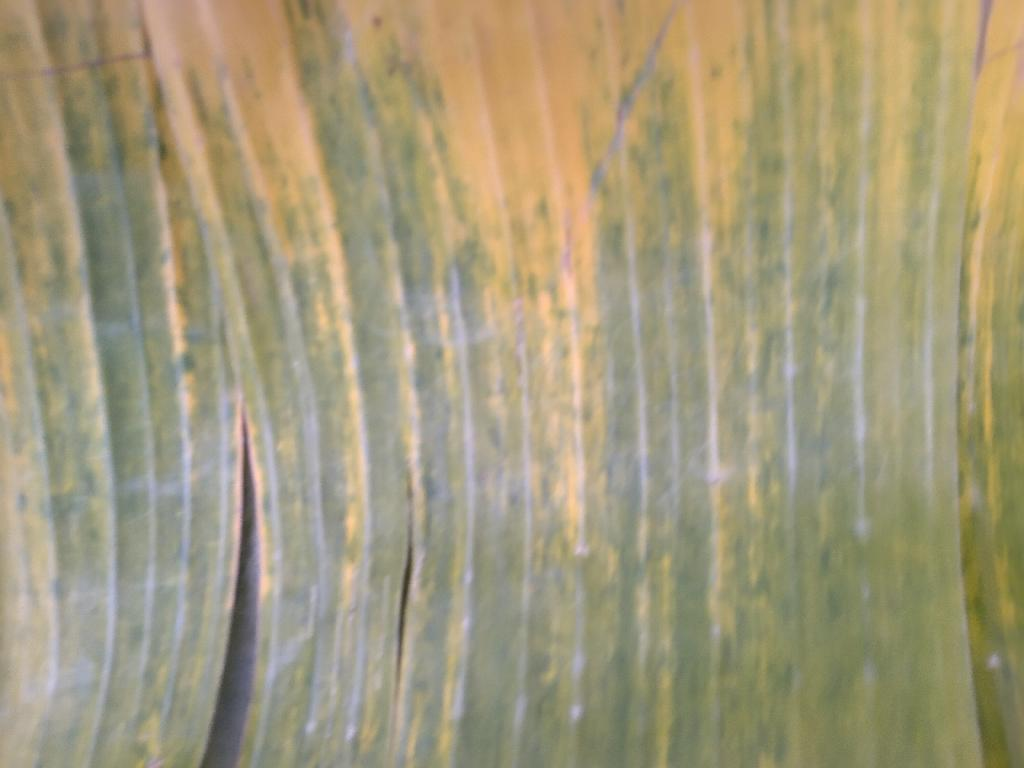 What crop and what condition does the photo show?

banana, fusarium wilt race 1
